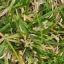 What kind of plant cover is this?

grass
